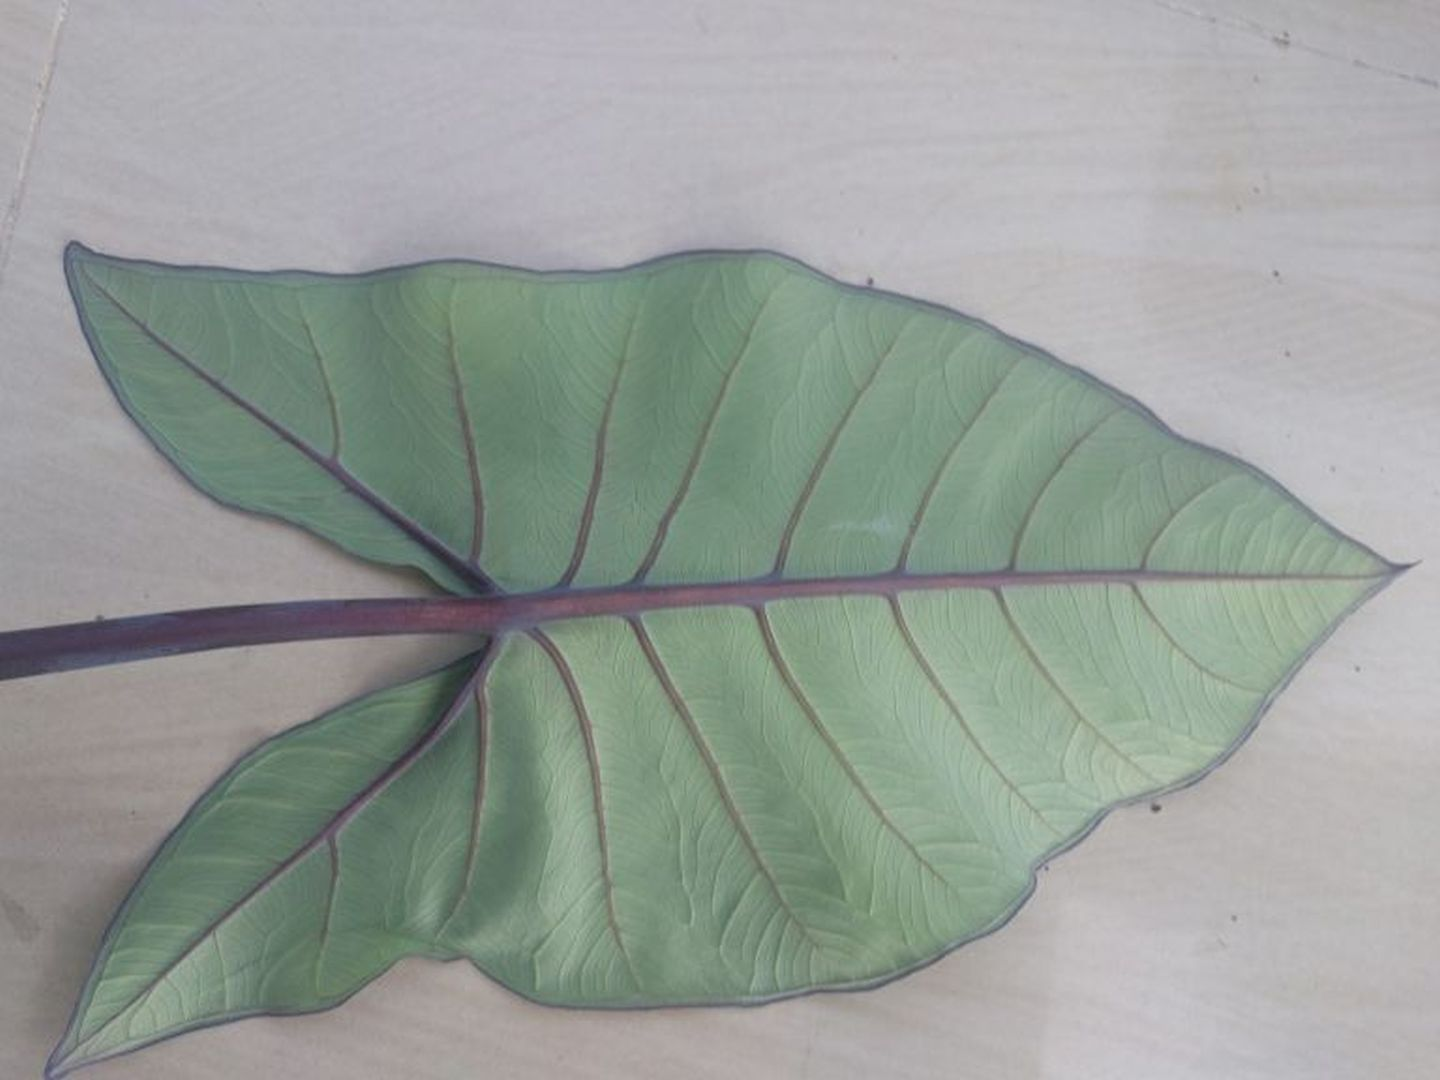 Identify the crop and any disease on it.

taro, healthy
